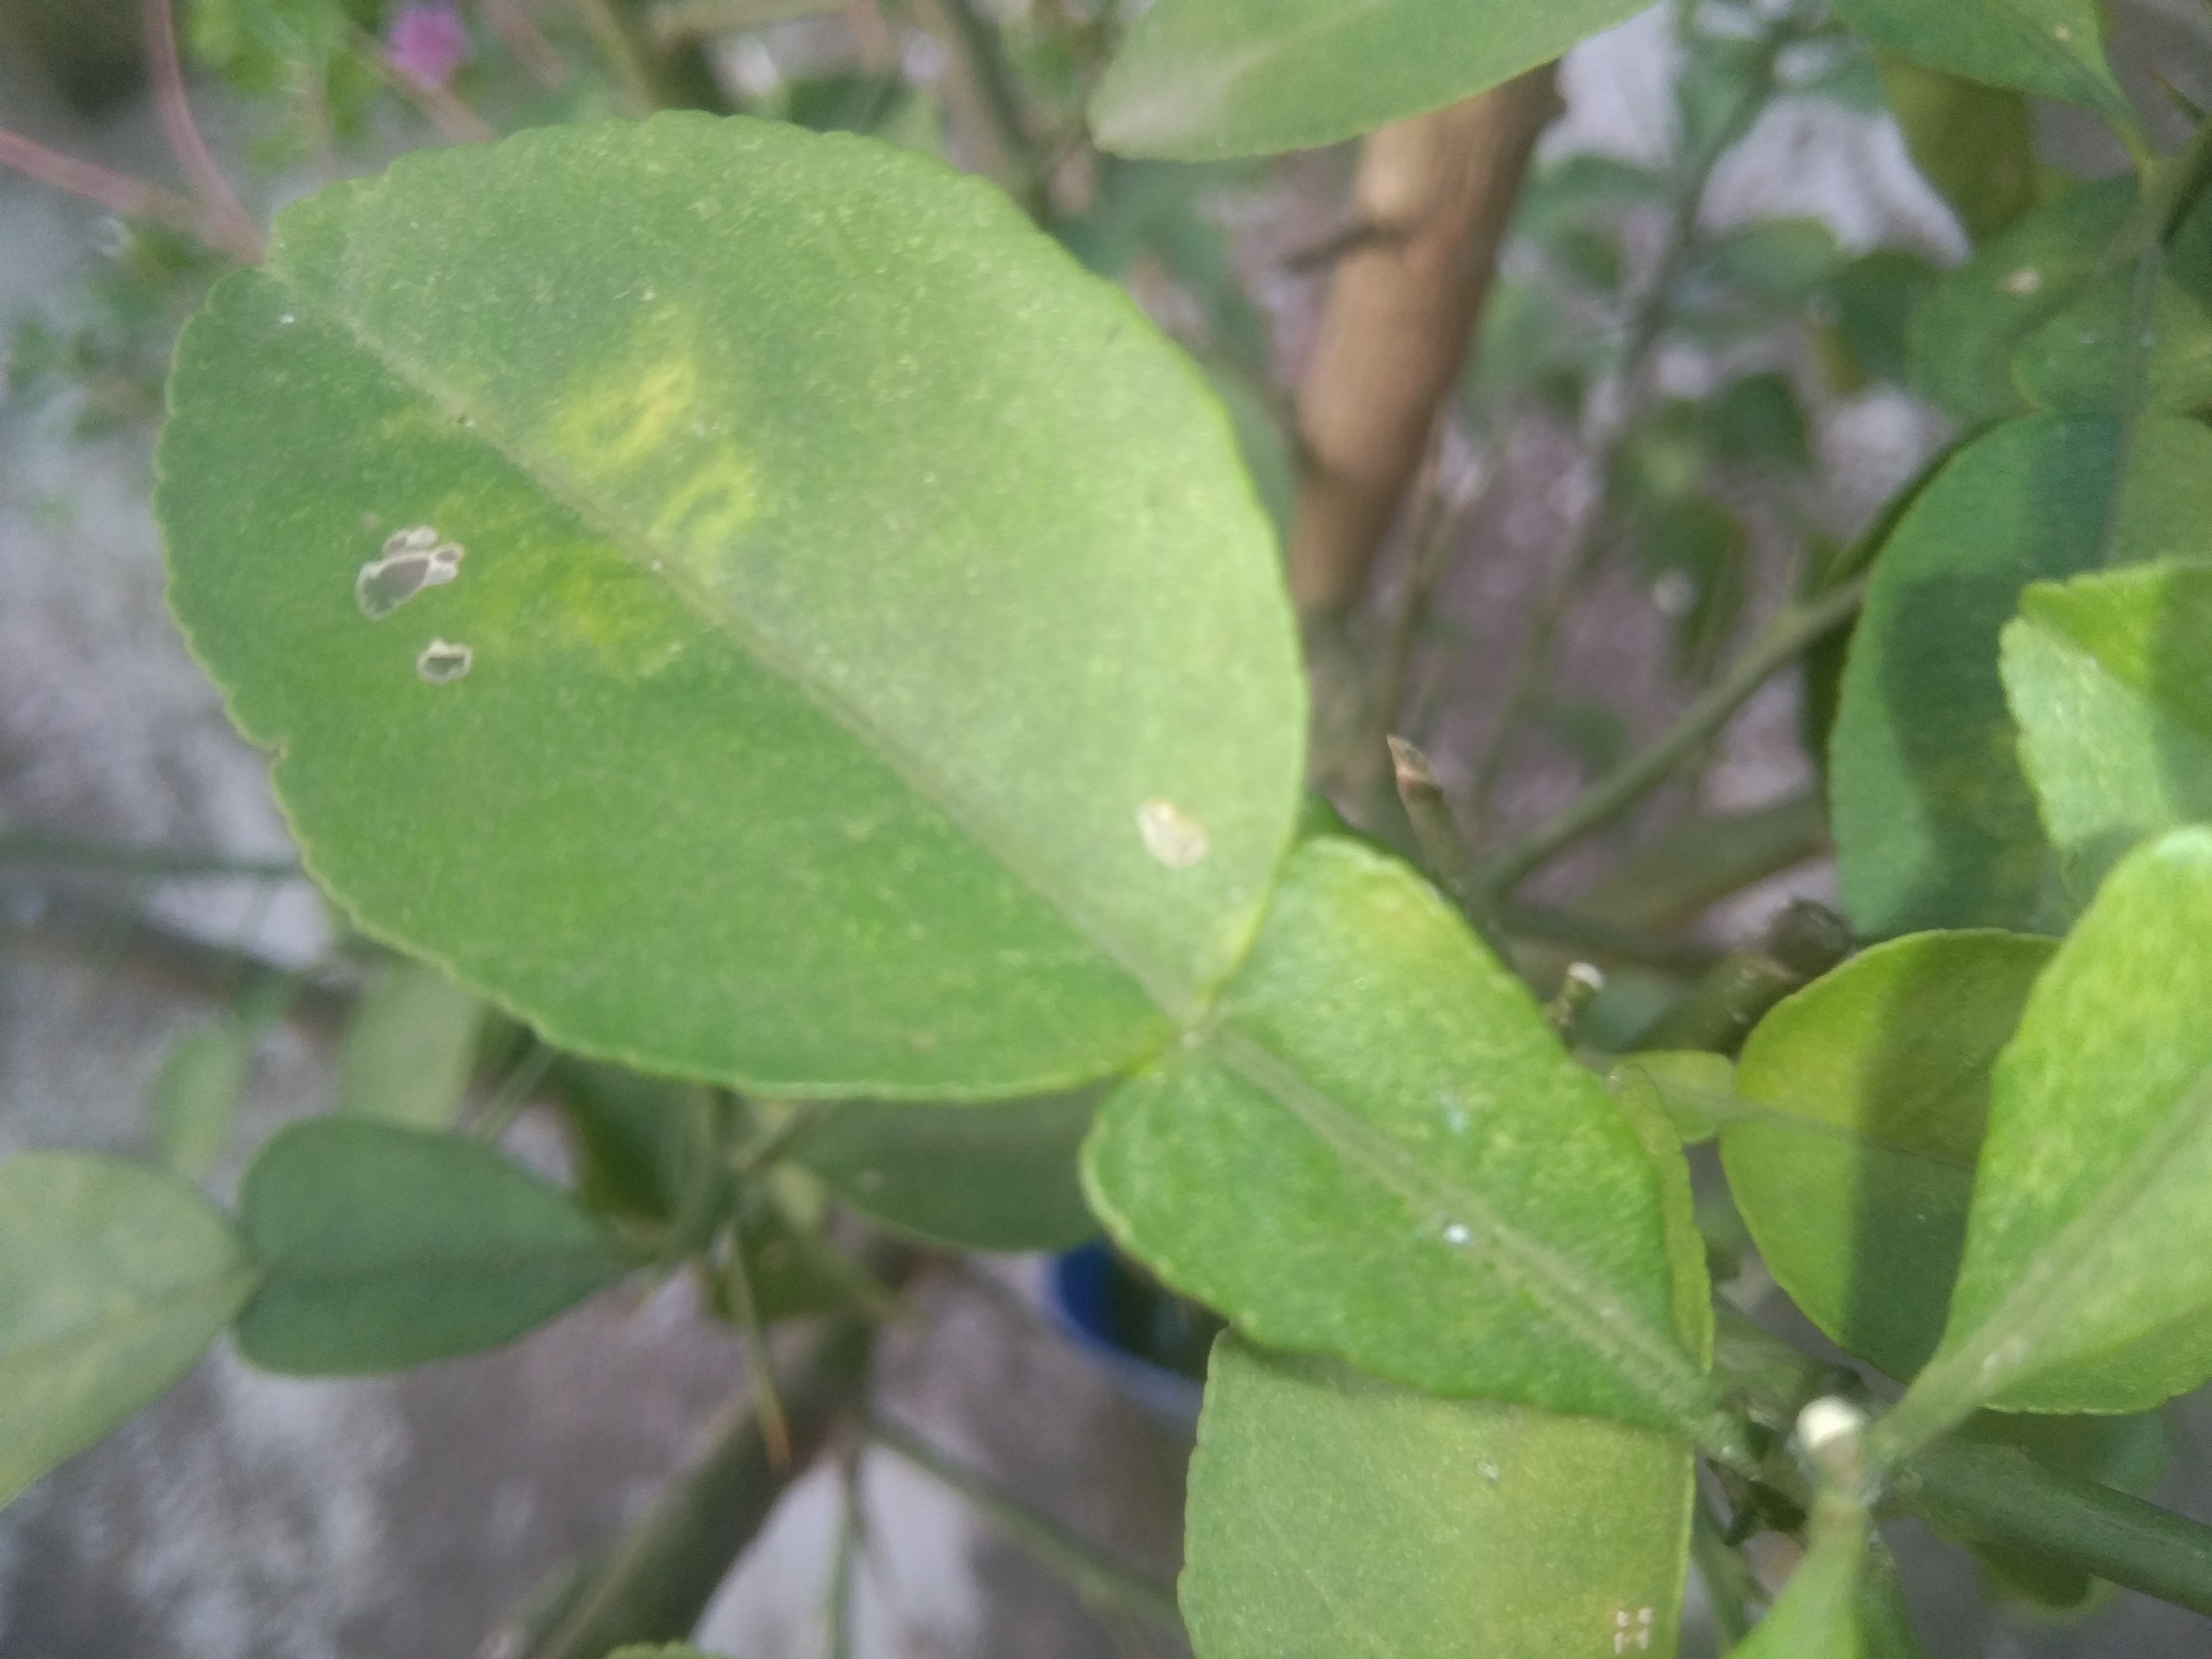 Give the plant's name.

lemon
